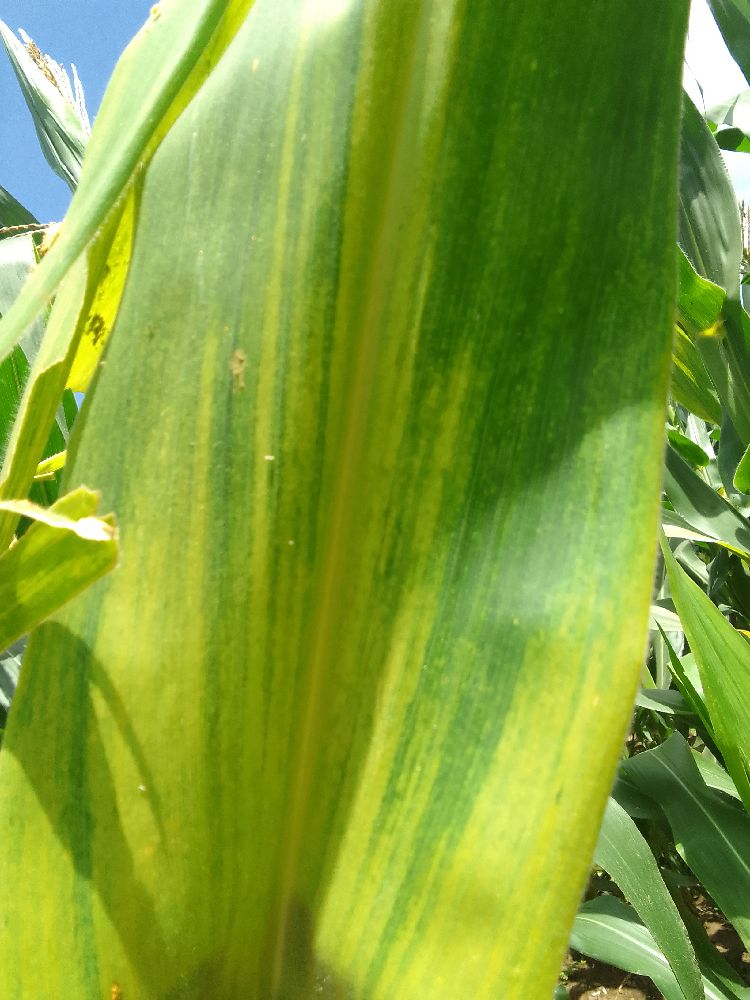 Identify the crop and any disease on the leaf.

maize, maize lethal necrosis
